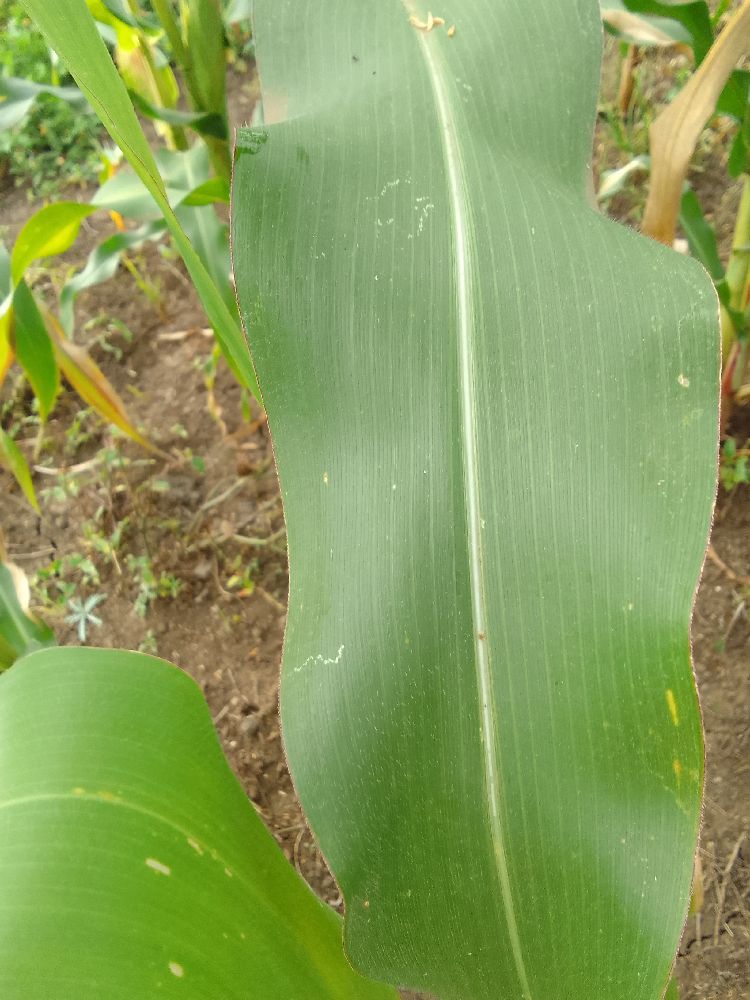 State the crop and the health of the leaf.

maize, healthy
